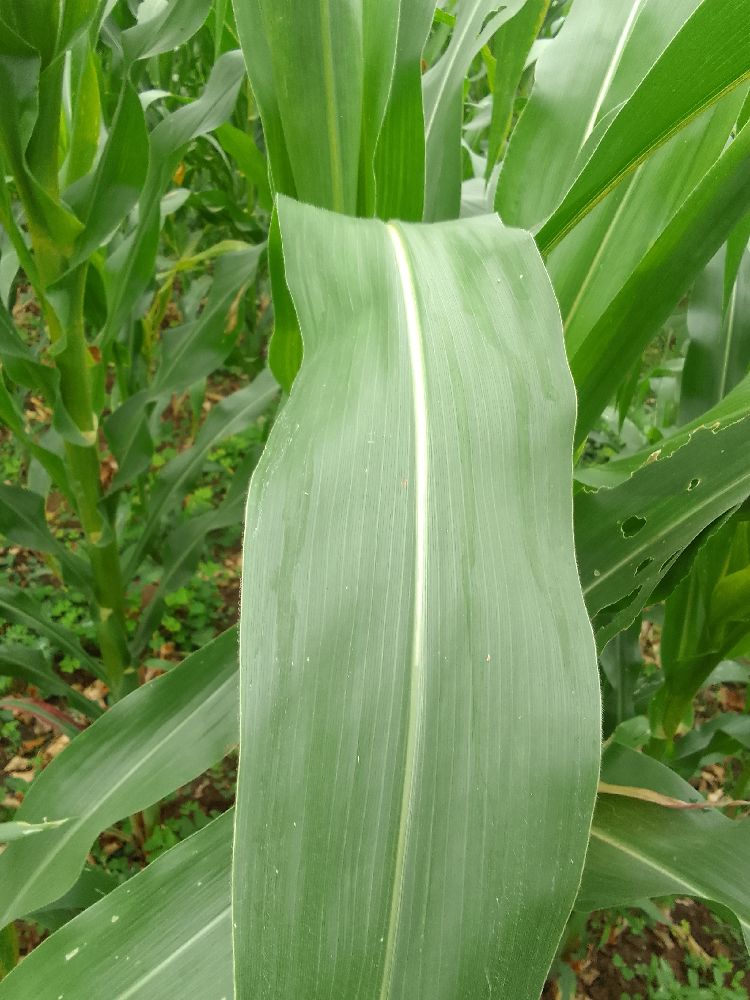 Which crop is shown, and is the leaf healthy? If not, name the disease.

maize, healthy
